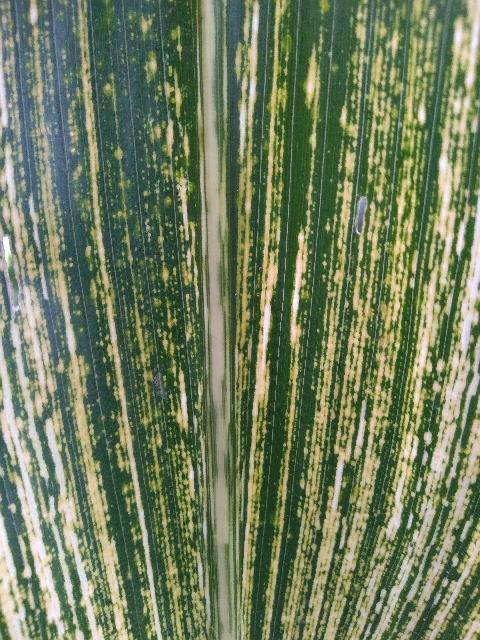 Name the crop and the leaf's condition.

maize, maize streak virus
